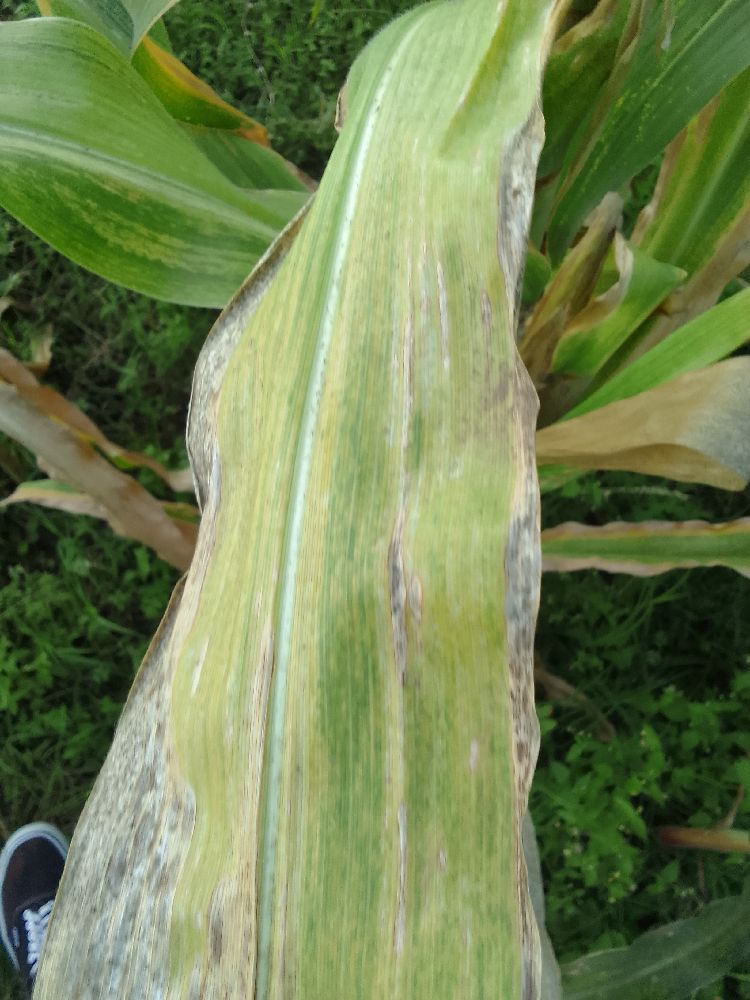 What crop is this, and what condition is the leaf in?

maize, maize lethal necrosis
